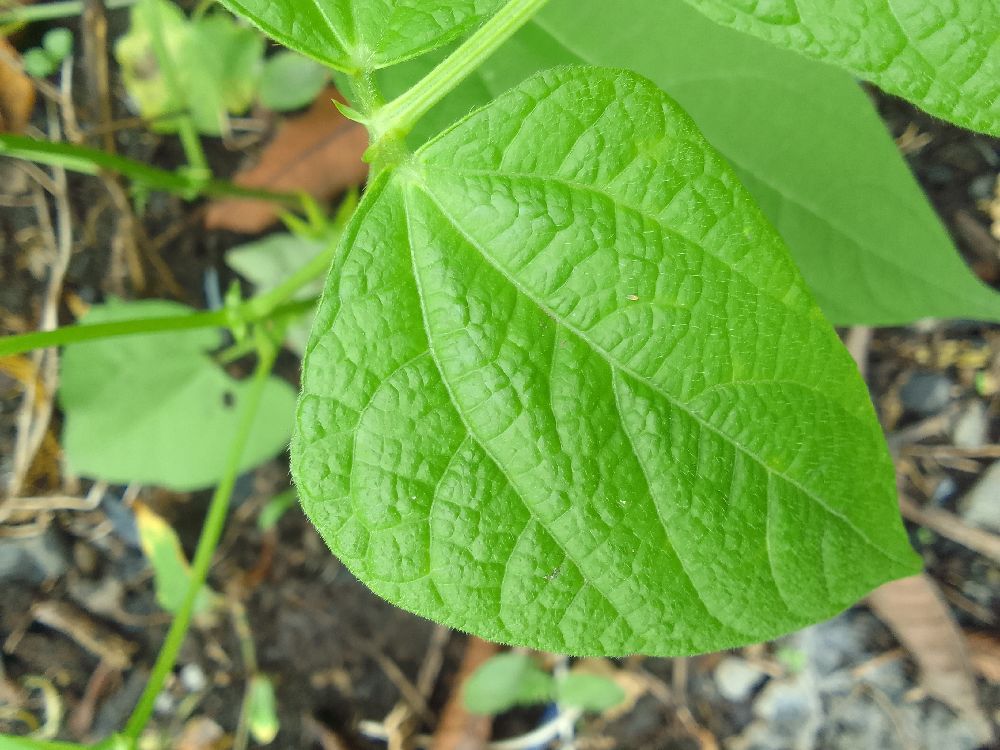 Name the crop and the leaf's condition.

common bean, healthy
